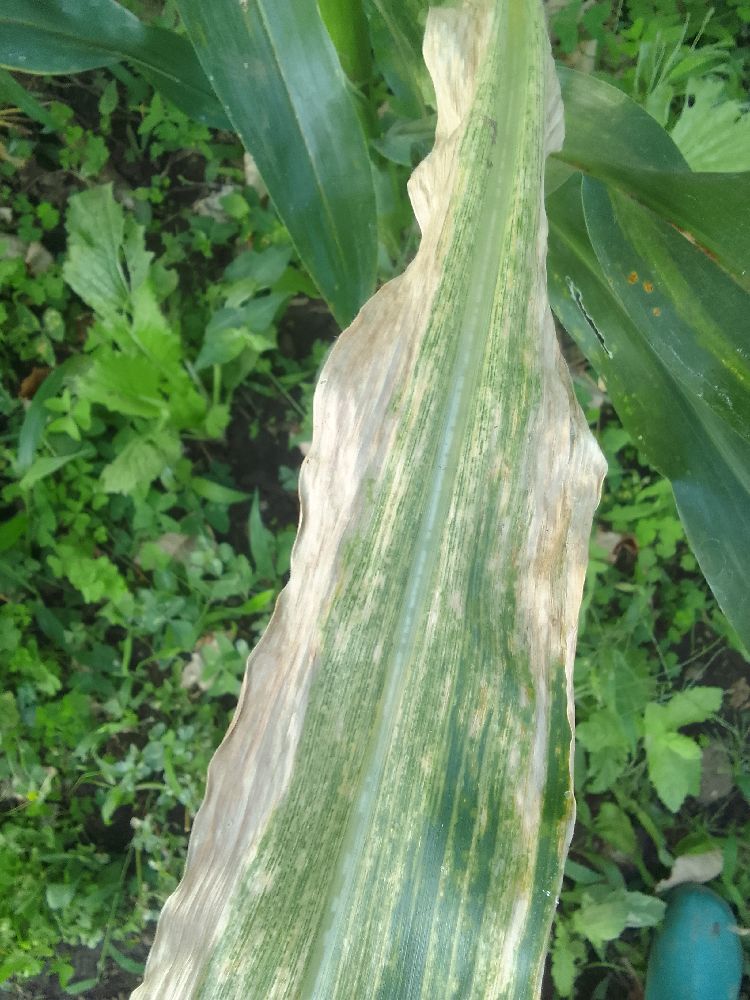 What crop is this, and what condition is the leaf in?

maize, maize lethal necrosis
